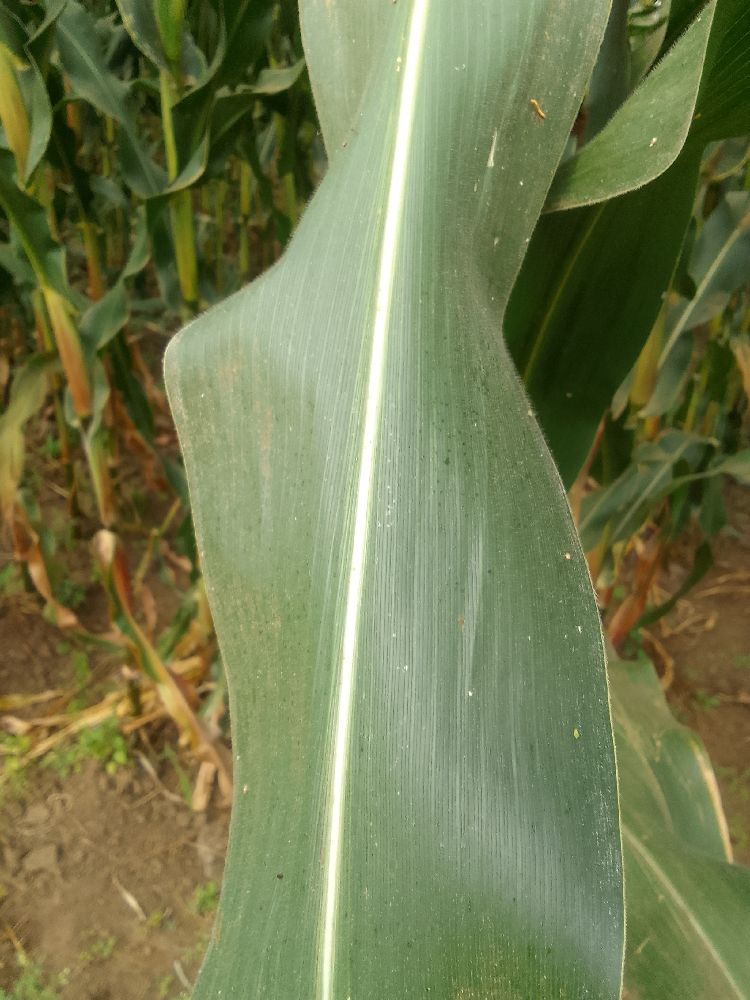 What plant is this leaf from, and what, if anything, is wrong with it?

maize, healthy
